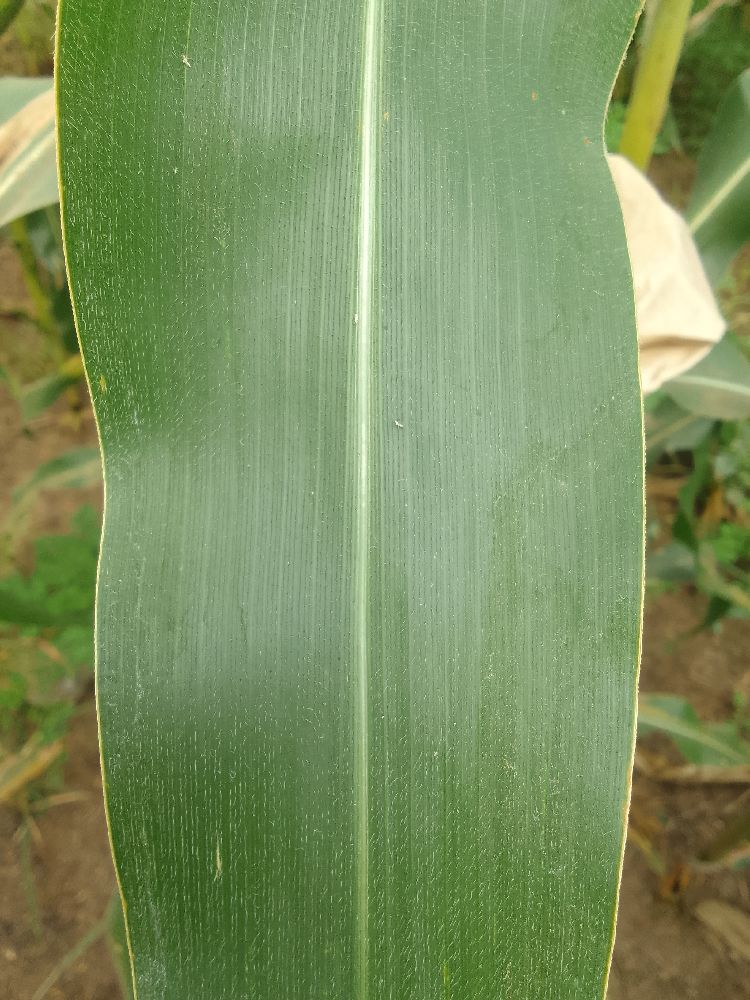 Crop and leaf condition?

maize, healthy
